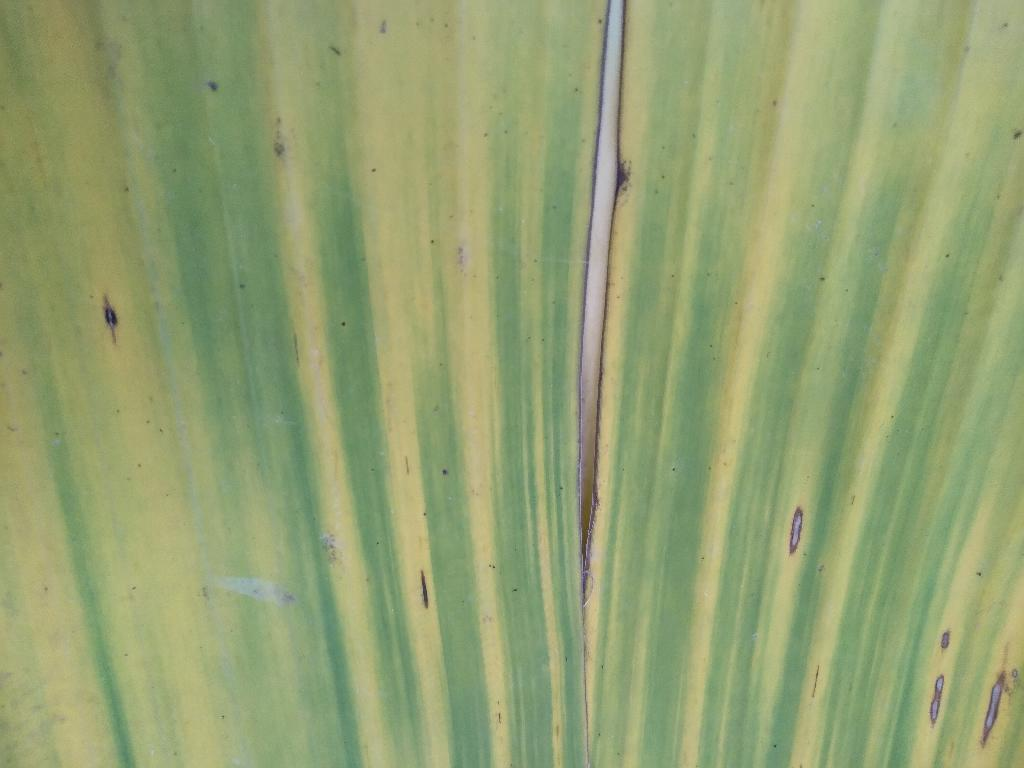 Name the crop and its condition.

banana, fusarium wilt race 1
